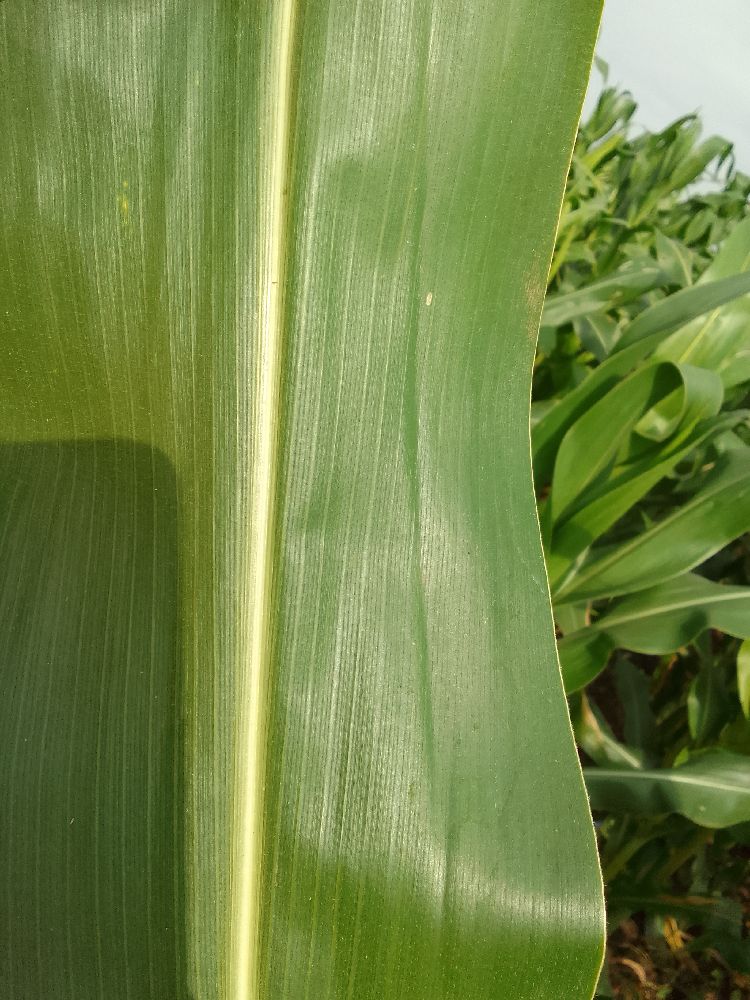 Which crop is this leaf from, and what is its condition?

maize, healthy
